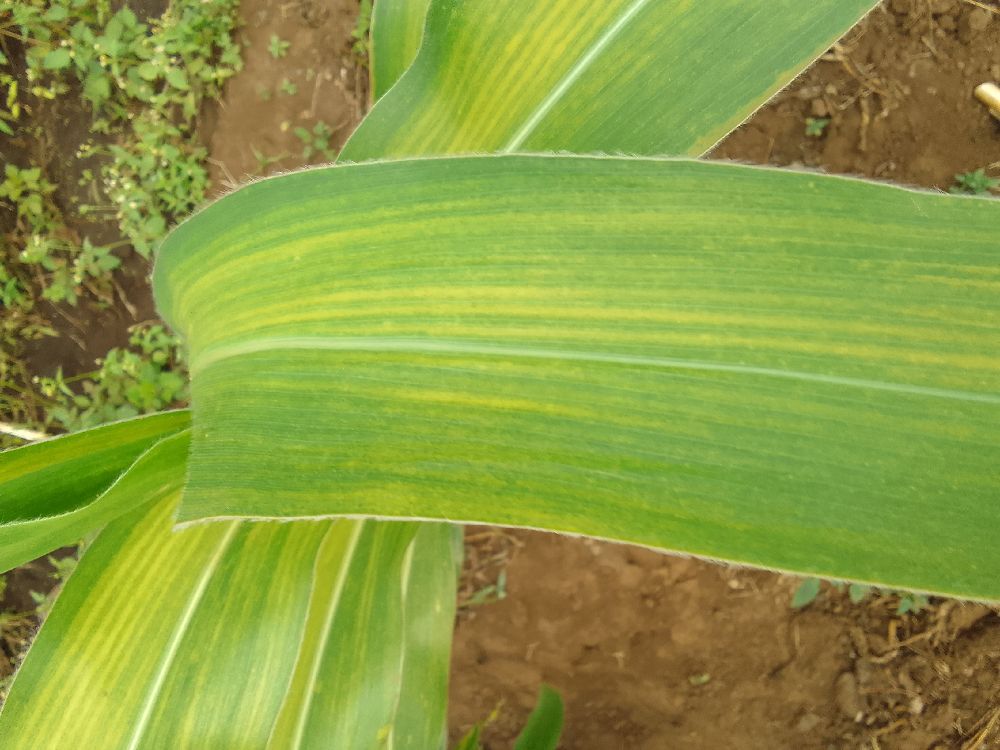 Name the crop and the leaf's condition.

maize, maize lethal necrosis
